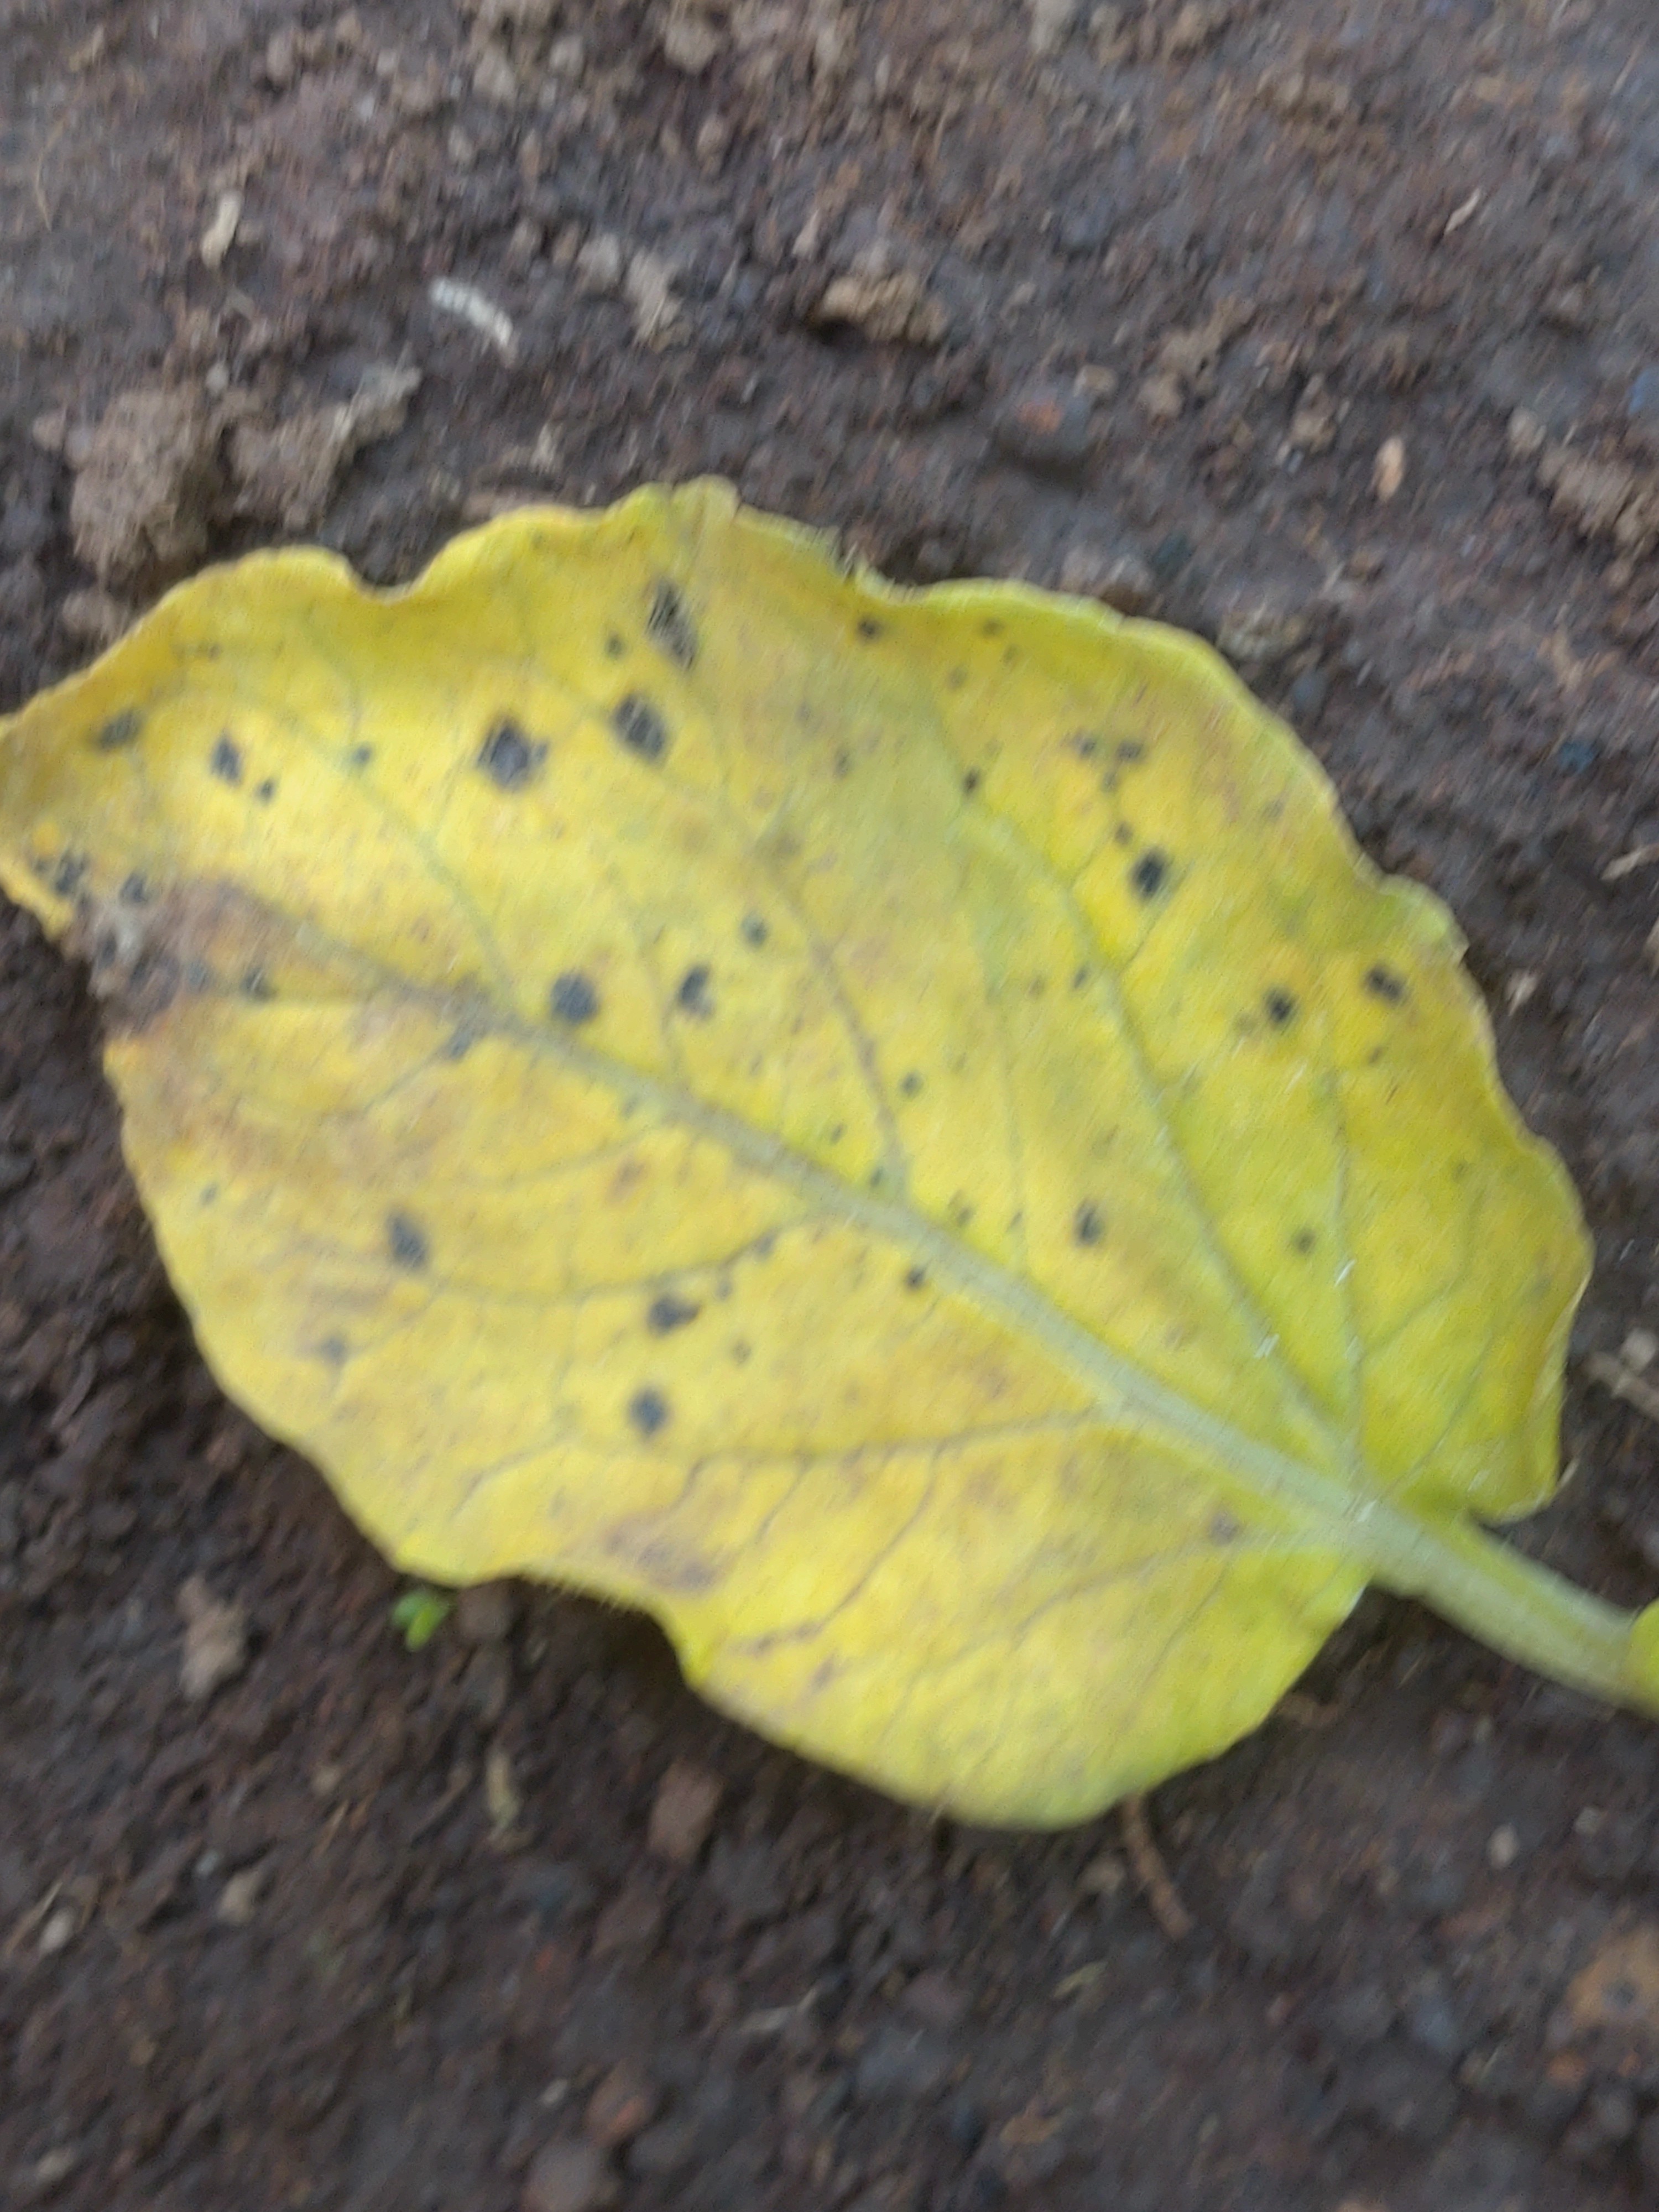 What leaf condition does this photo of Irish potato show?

late blight
